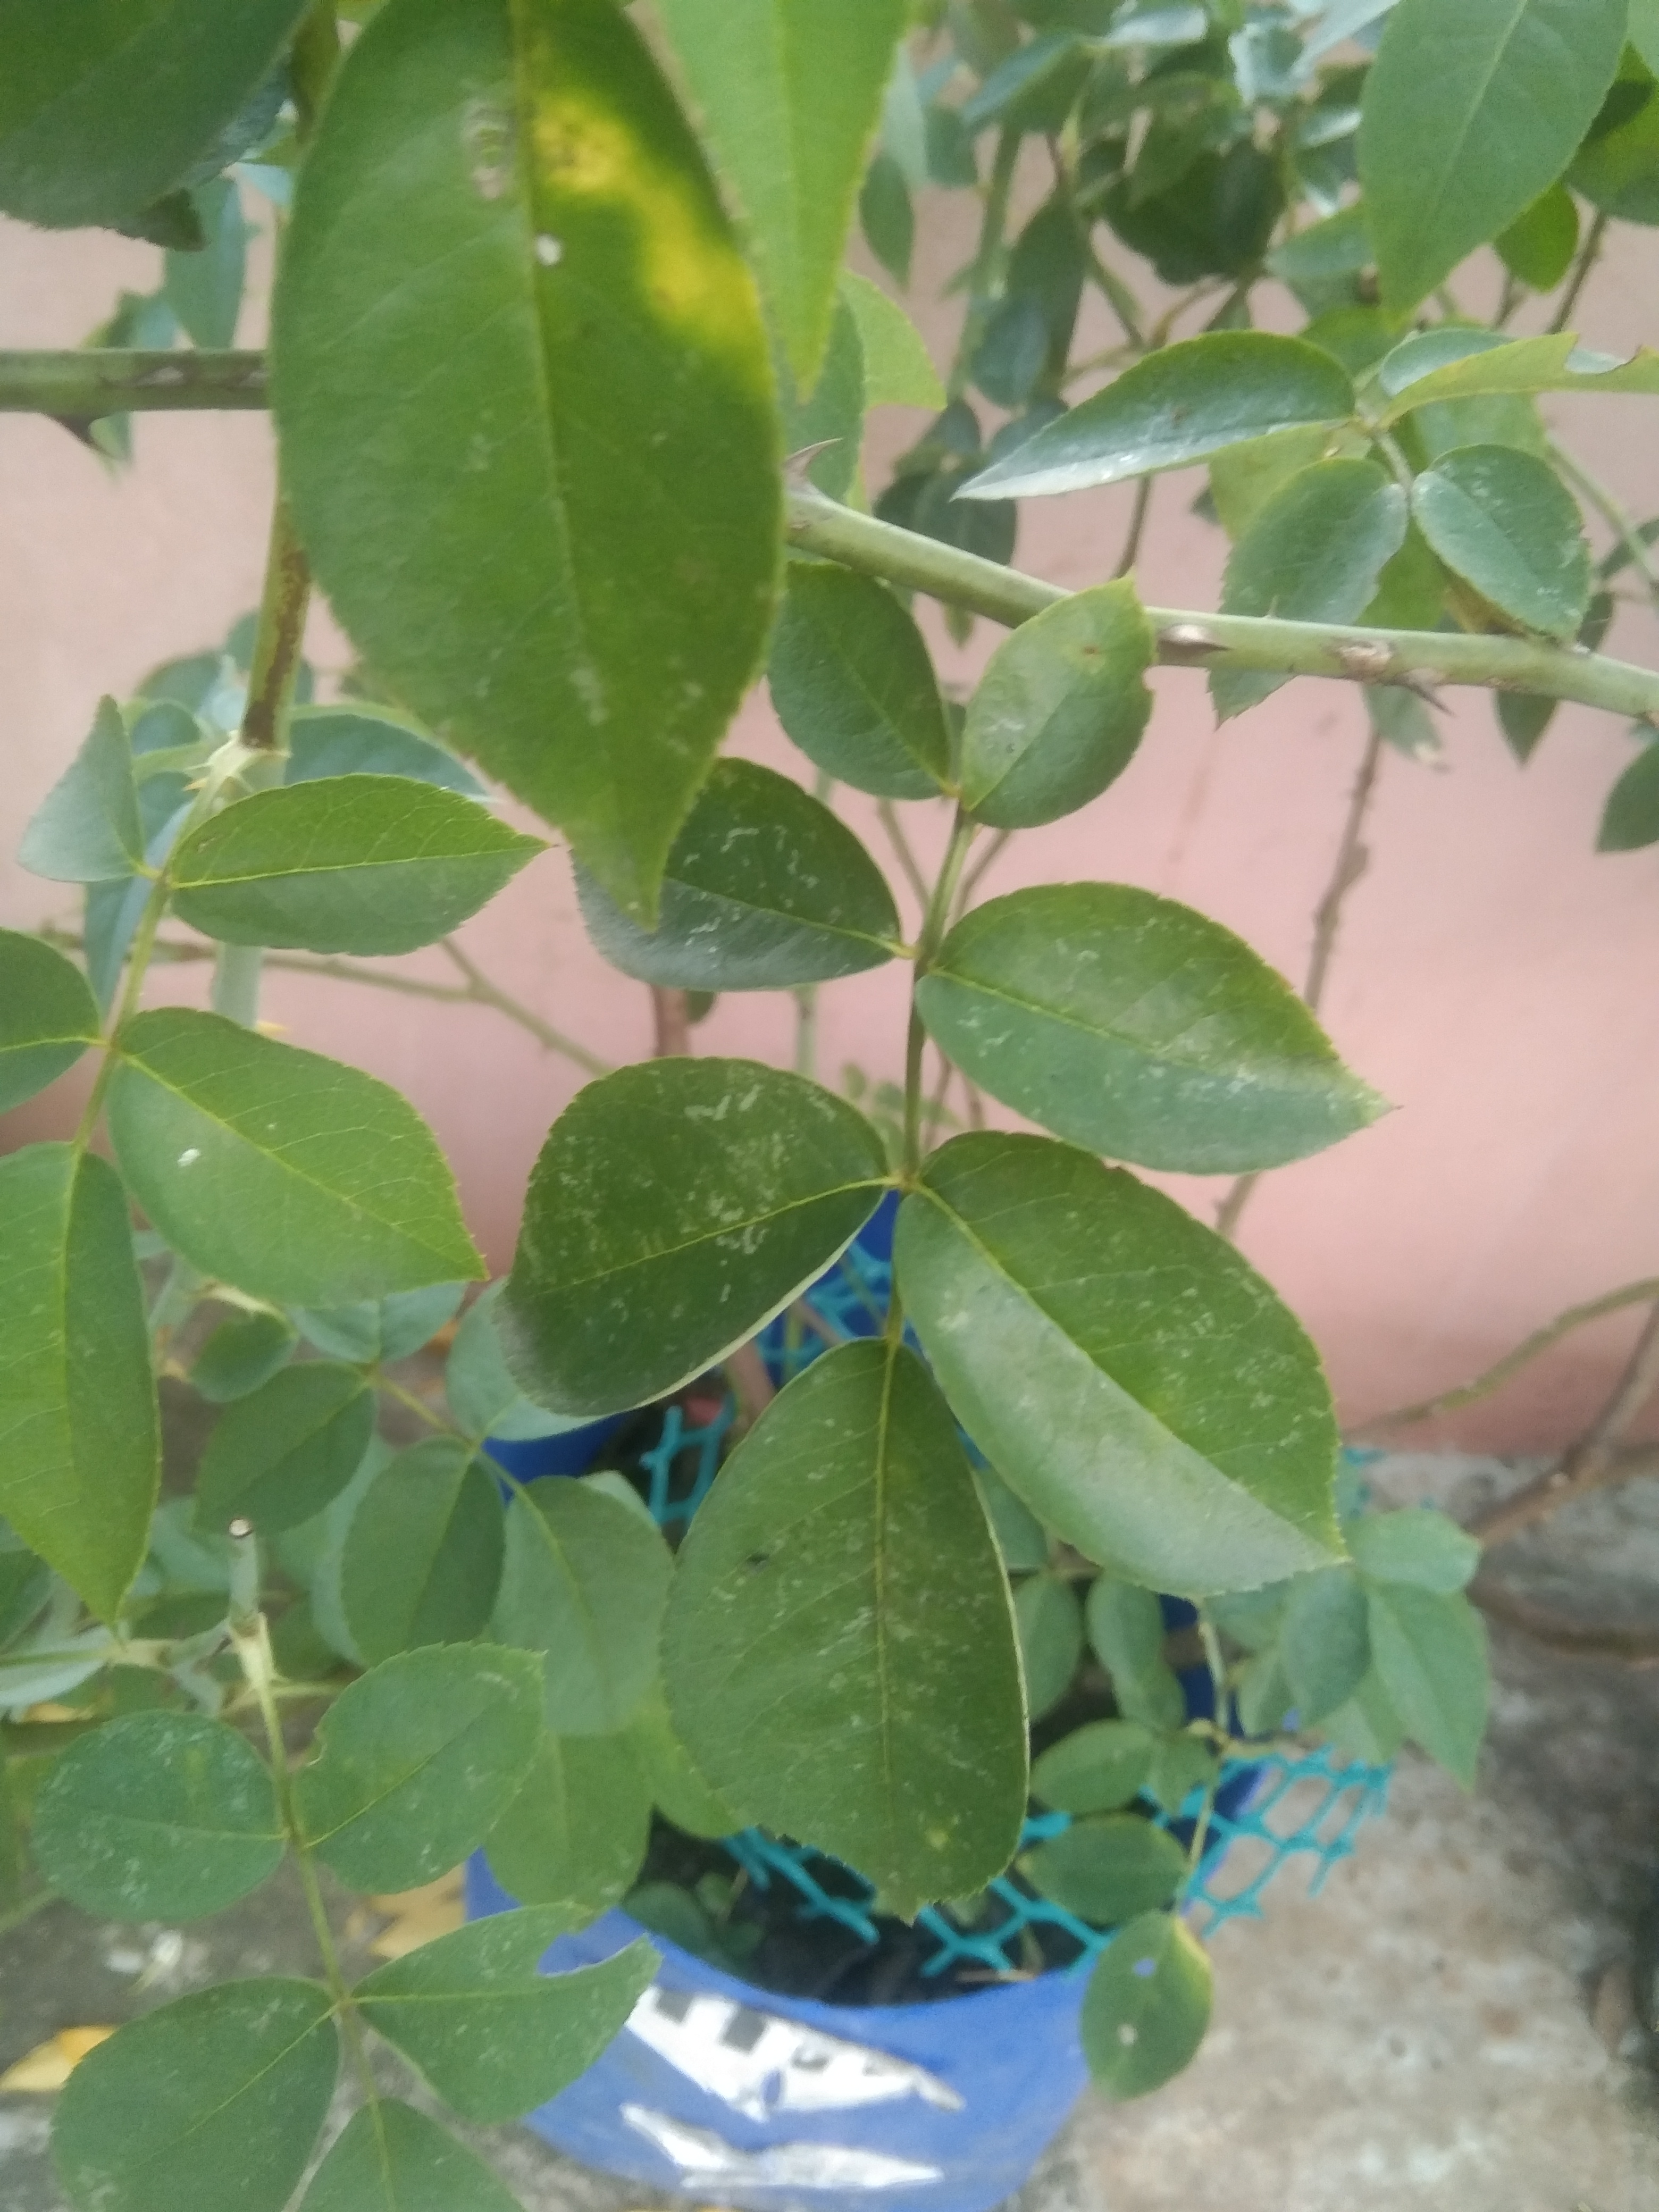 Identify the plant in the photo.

rose
